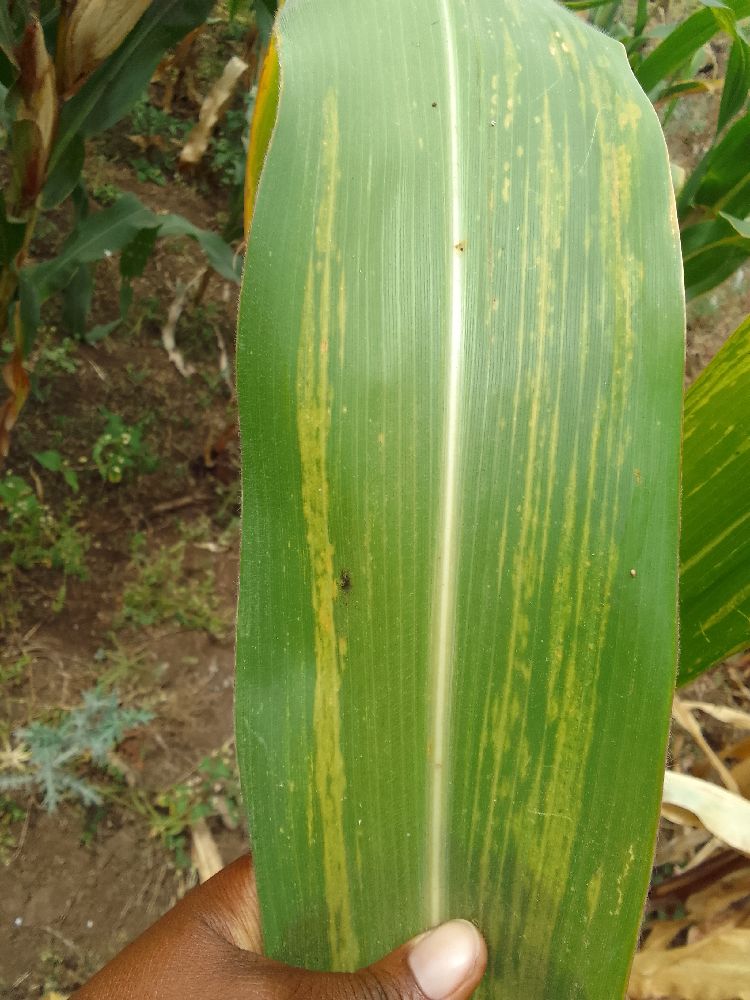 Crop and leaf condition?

maize, maize lethal necrosis
